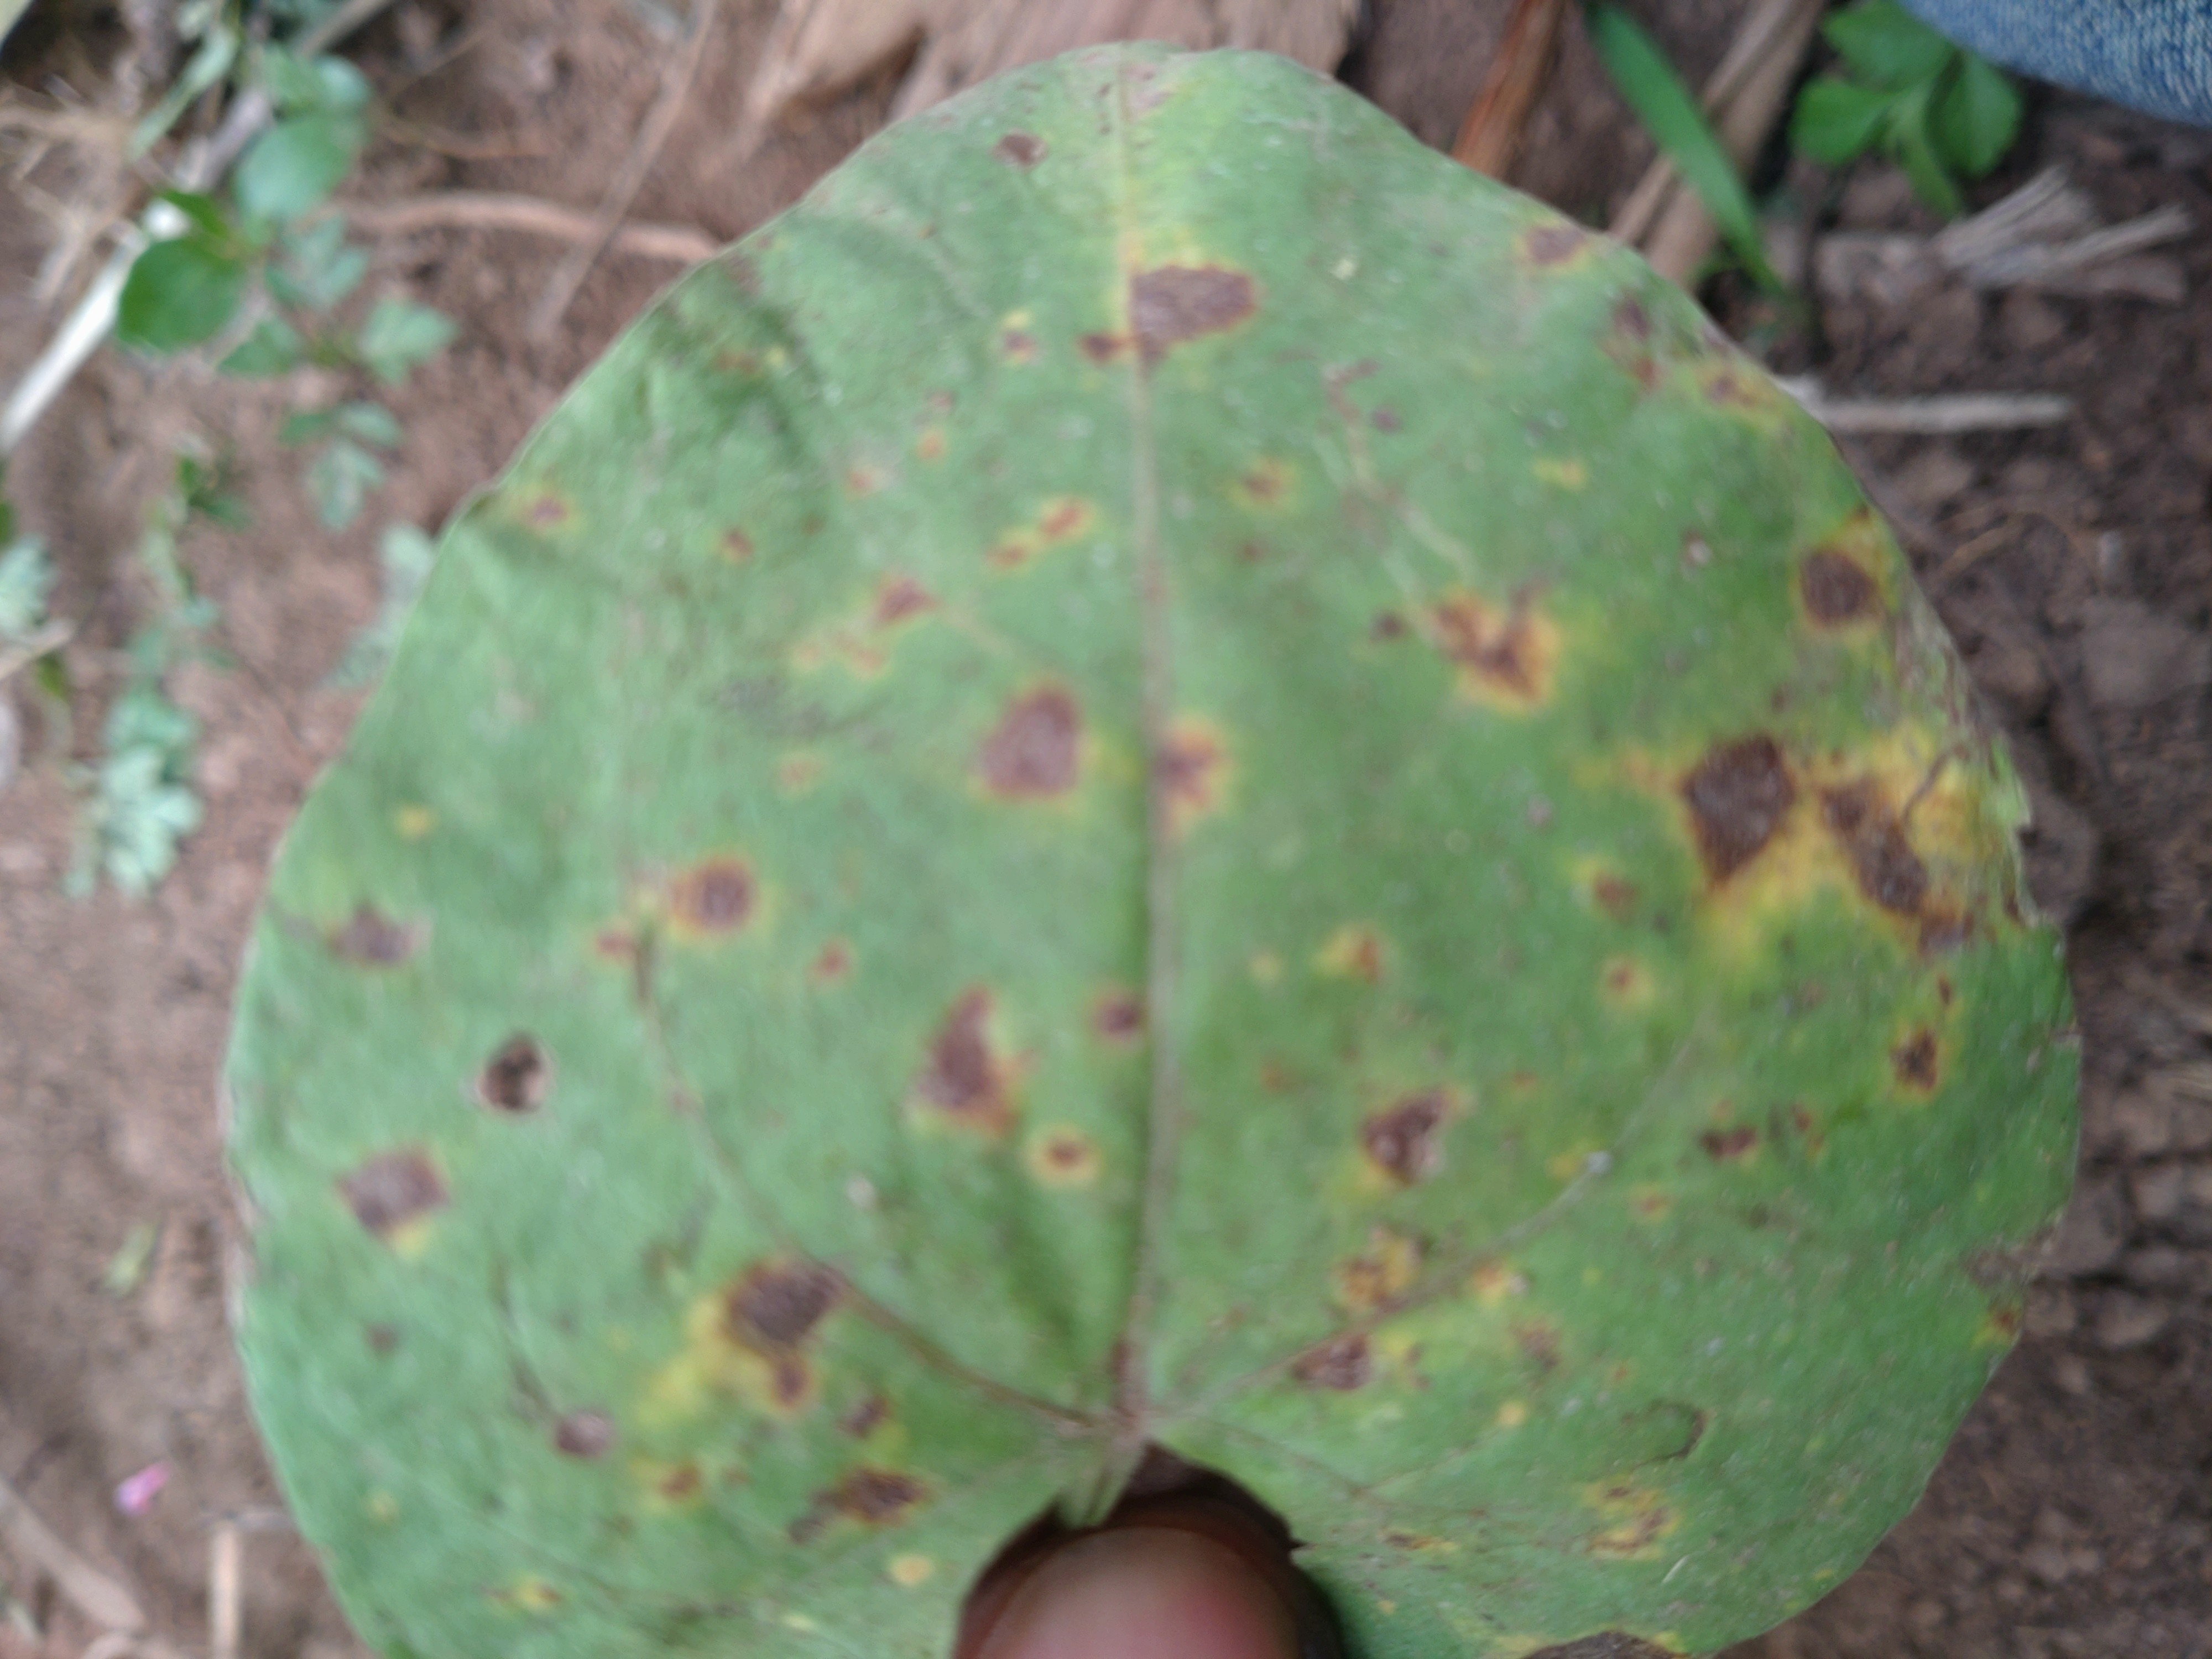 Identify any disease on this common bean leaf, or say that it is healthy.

rust
